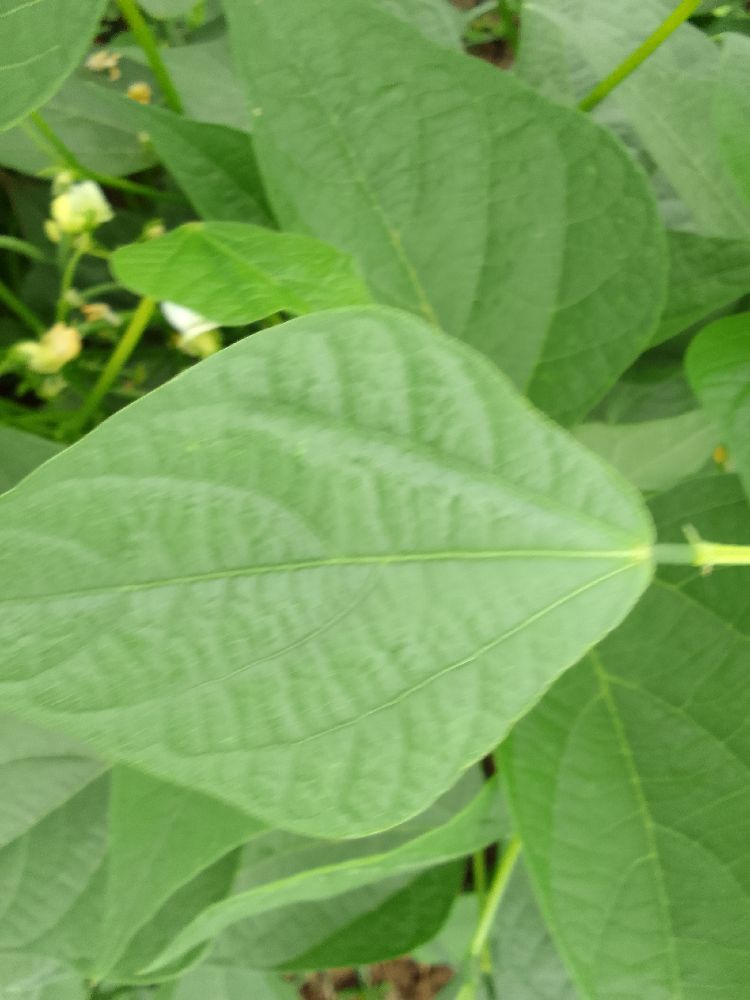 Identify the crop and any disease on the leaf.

common bean, healthy
